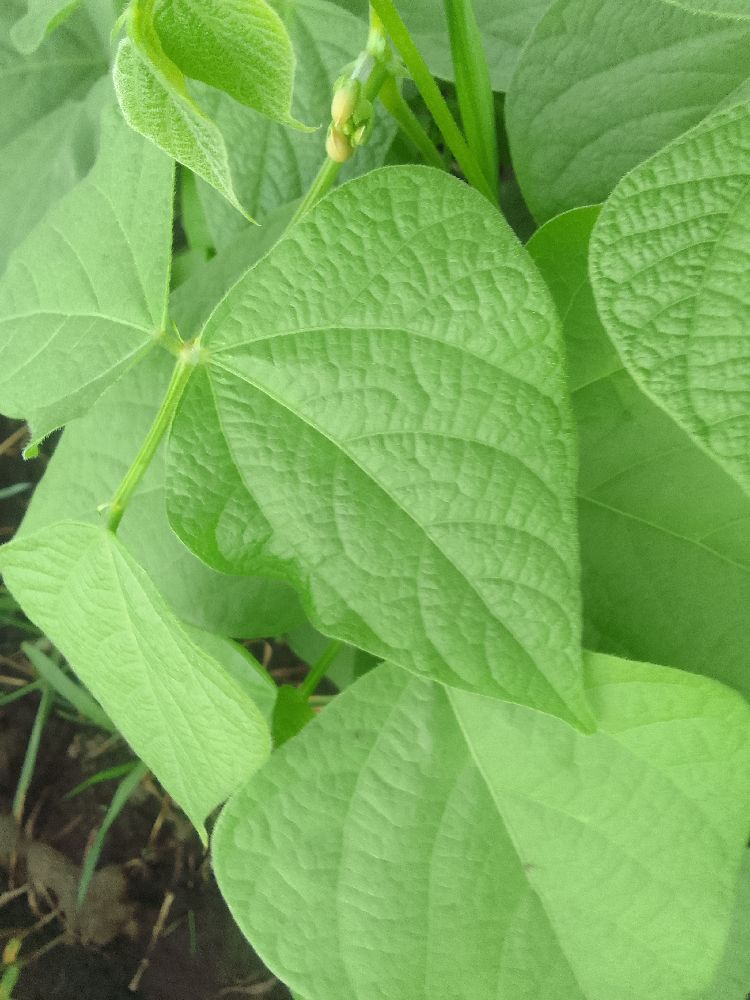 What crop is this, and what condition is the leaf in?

common bean, healthy
